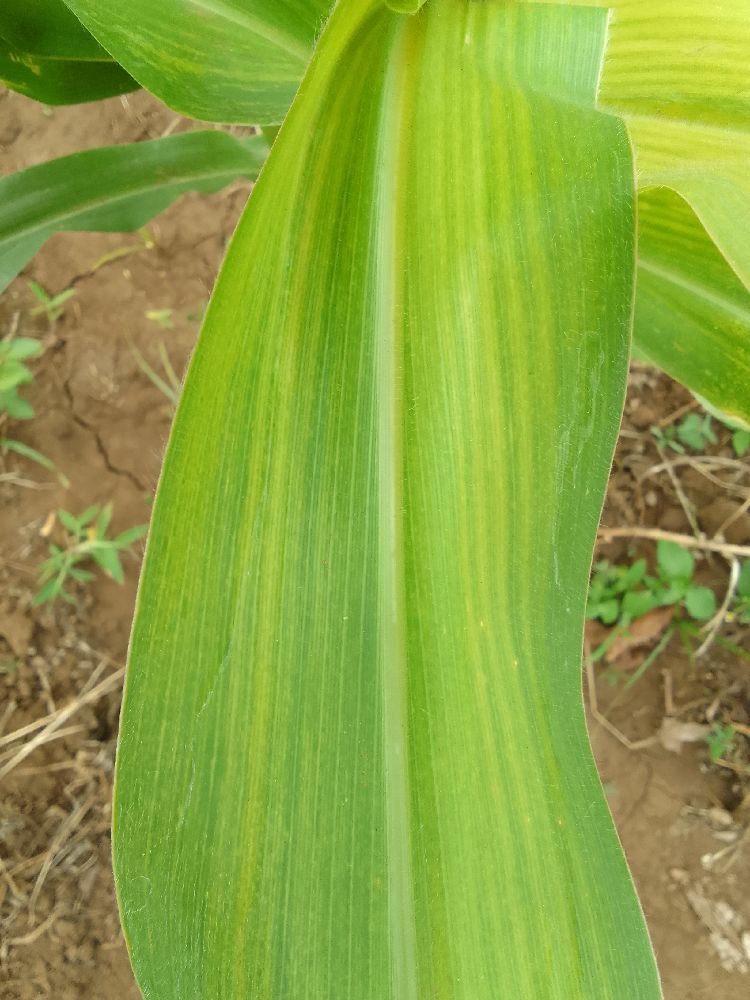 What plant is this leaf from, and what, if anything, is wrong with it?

maize, maize lethal necrosis
